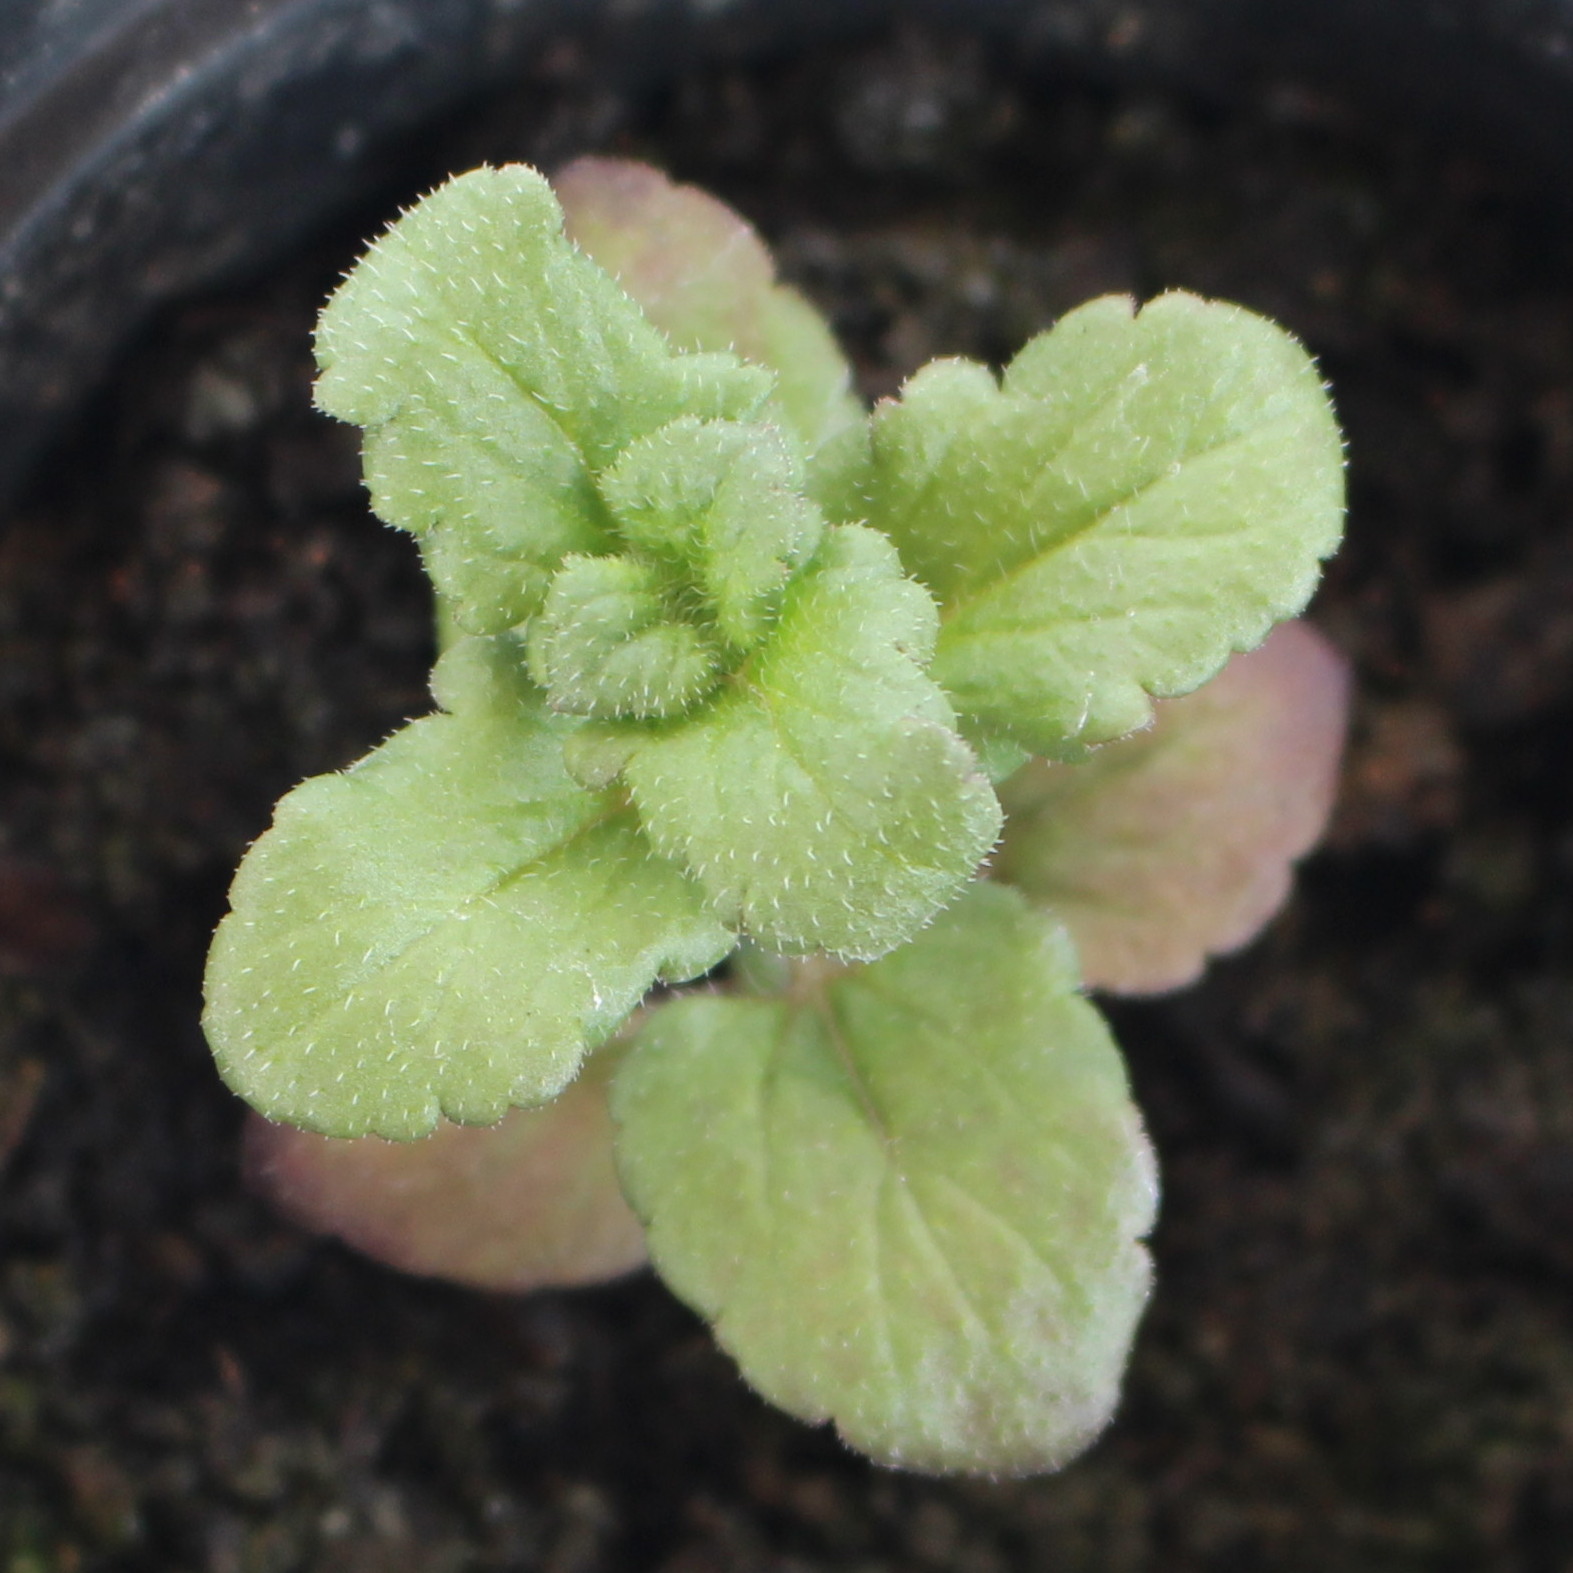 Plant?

Veronica persica
